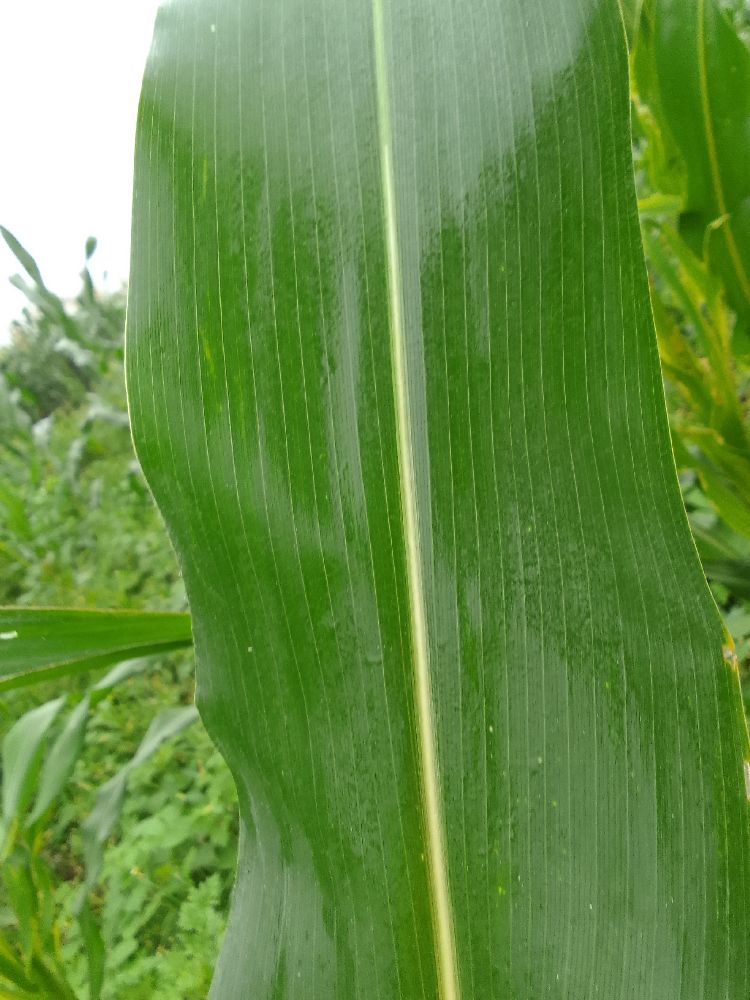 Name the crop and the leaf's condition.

maize, healthy
